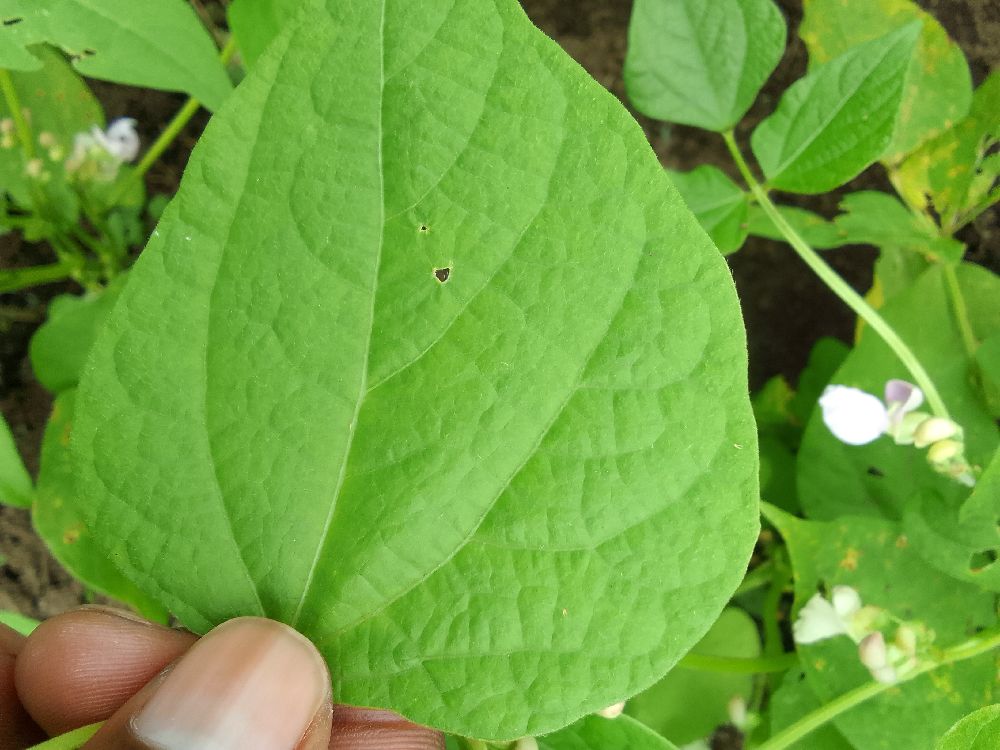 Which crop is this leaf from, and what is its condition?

common bean, healthy
